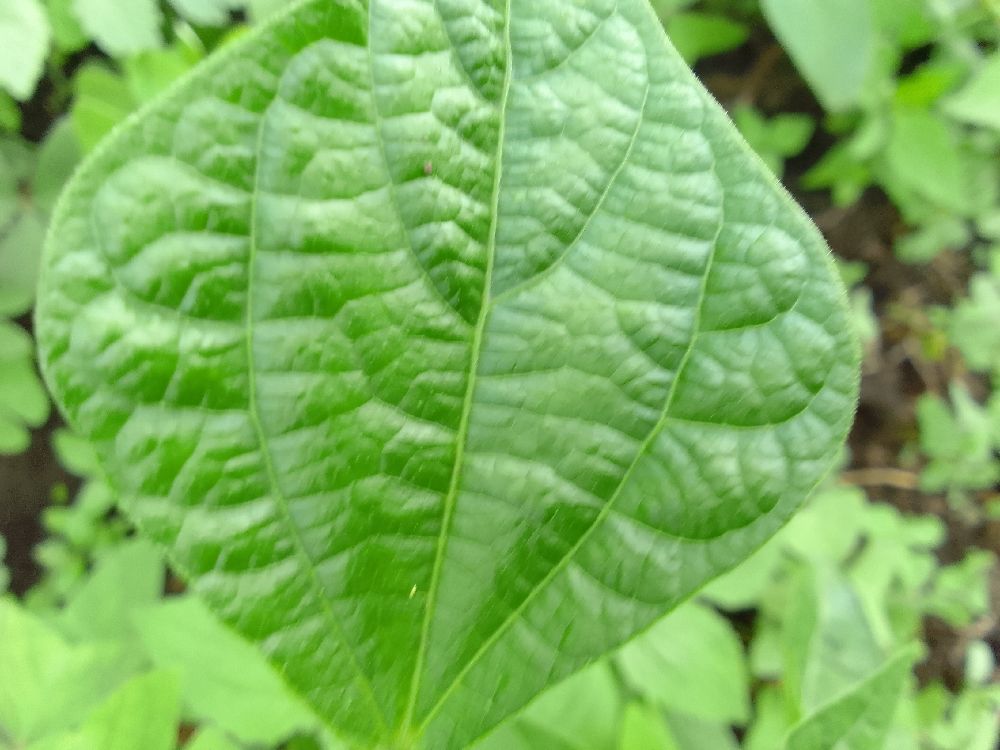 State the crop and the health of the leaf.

common bean, healthy
